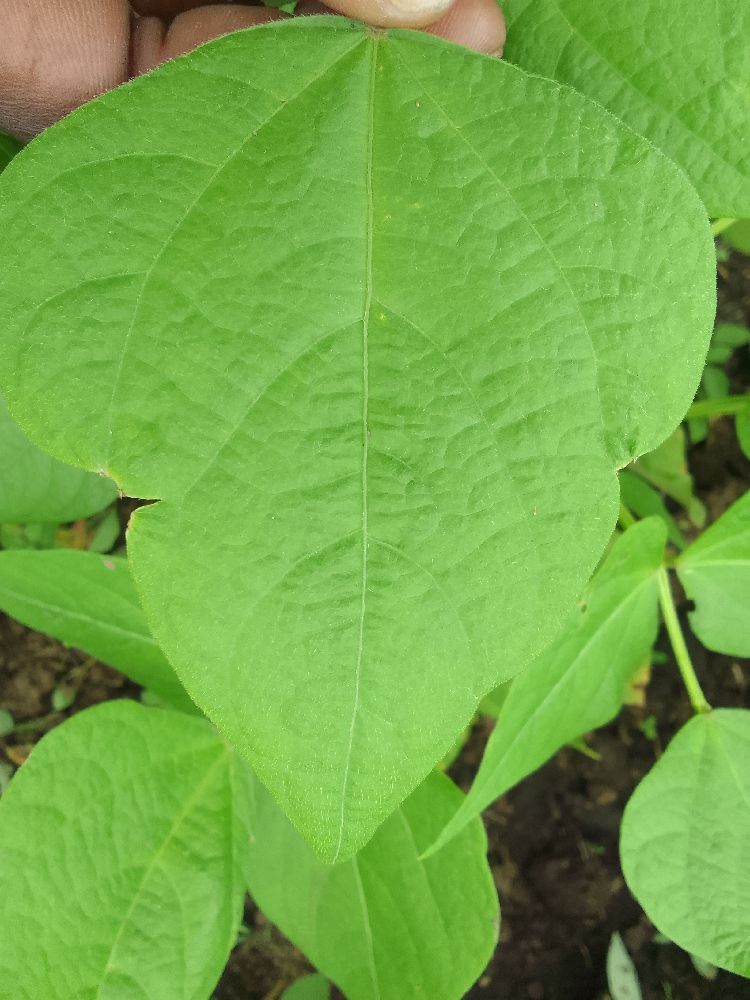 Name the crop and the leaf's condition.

common bean, healthy
